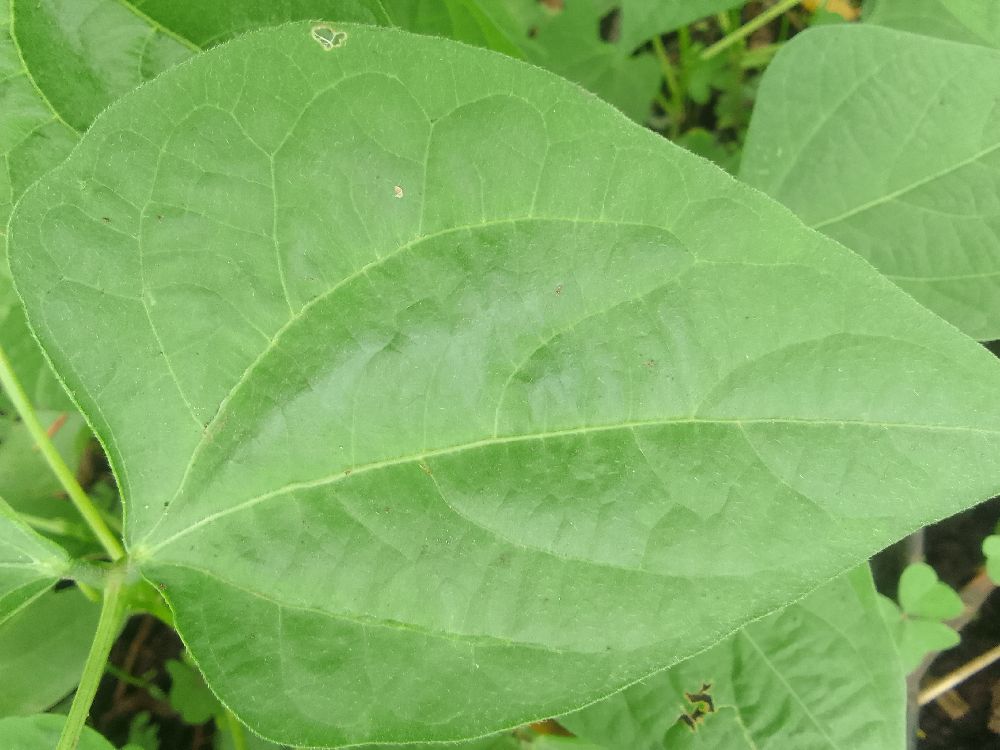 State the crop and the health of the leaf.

common bean, healthy
